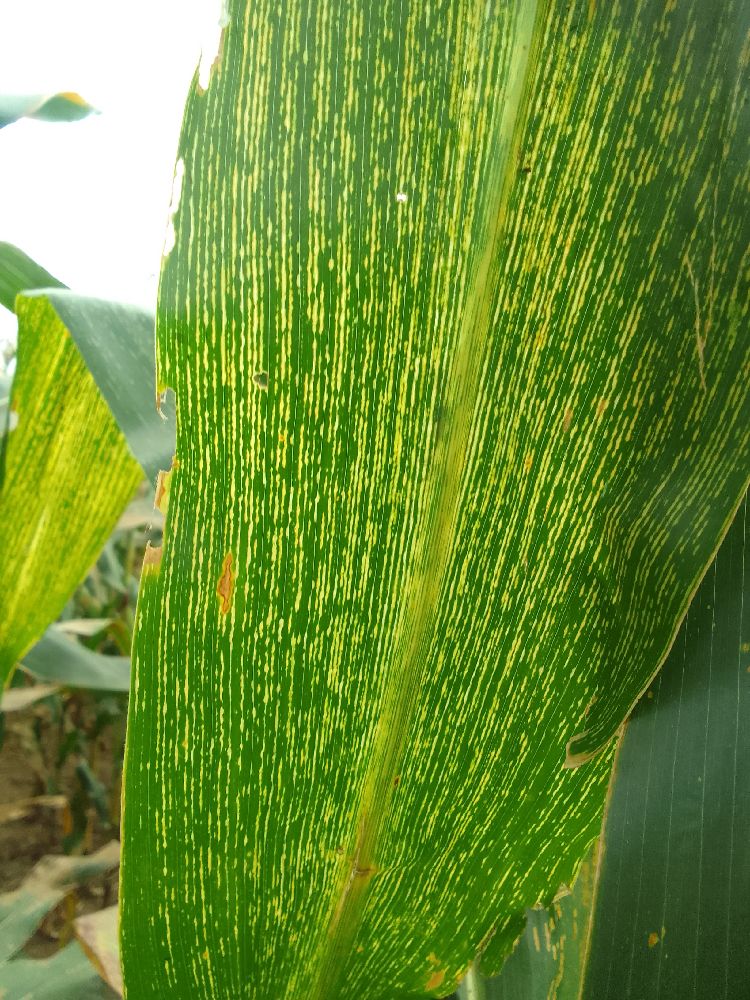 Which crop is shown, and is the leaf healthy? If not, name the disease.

maize, maize streak virus
